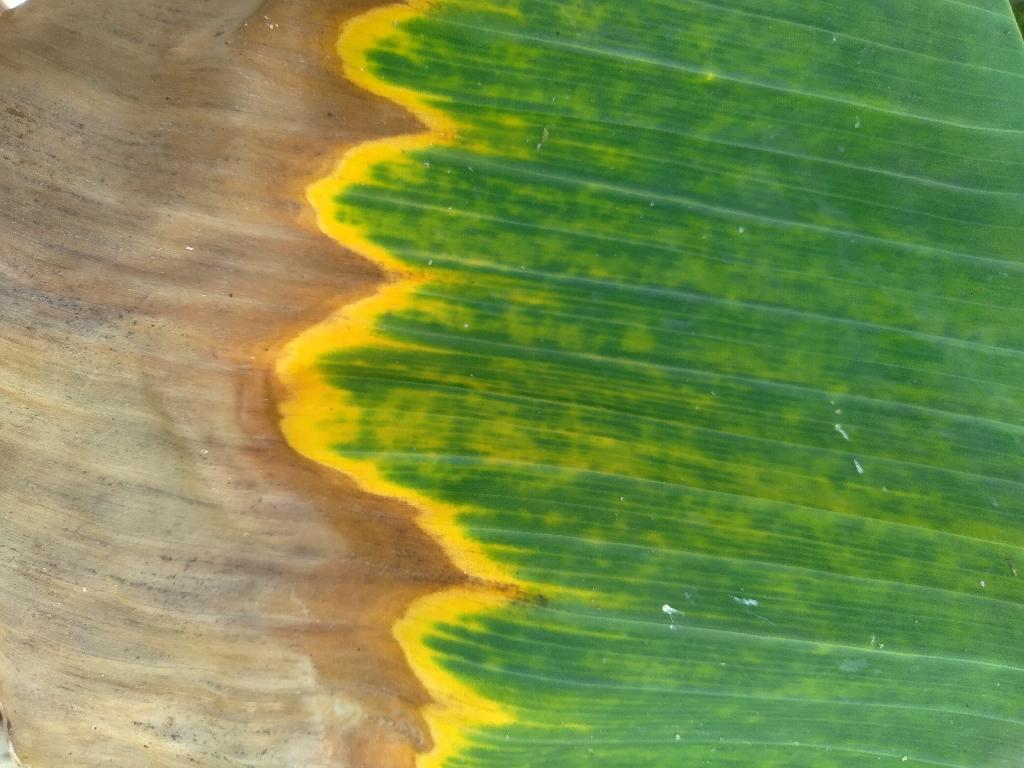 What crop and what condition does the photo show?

banana, fusarium wilt race 1
